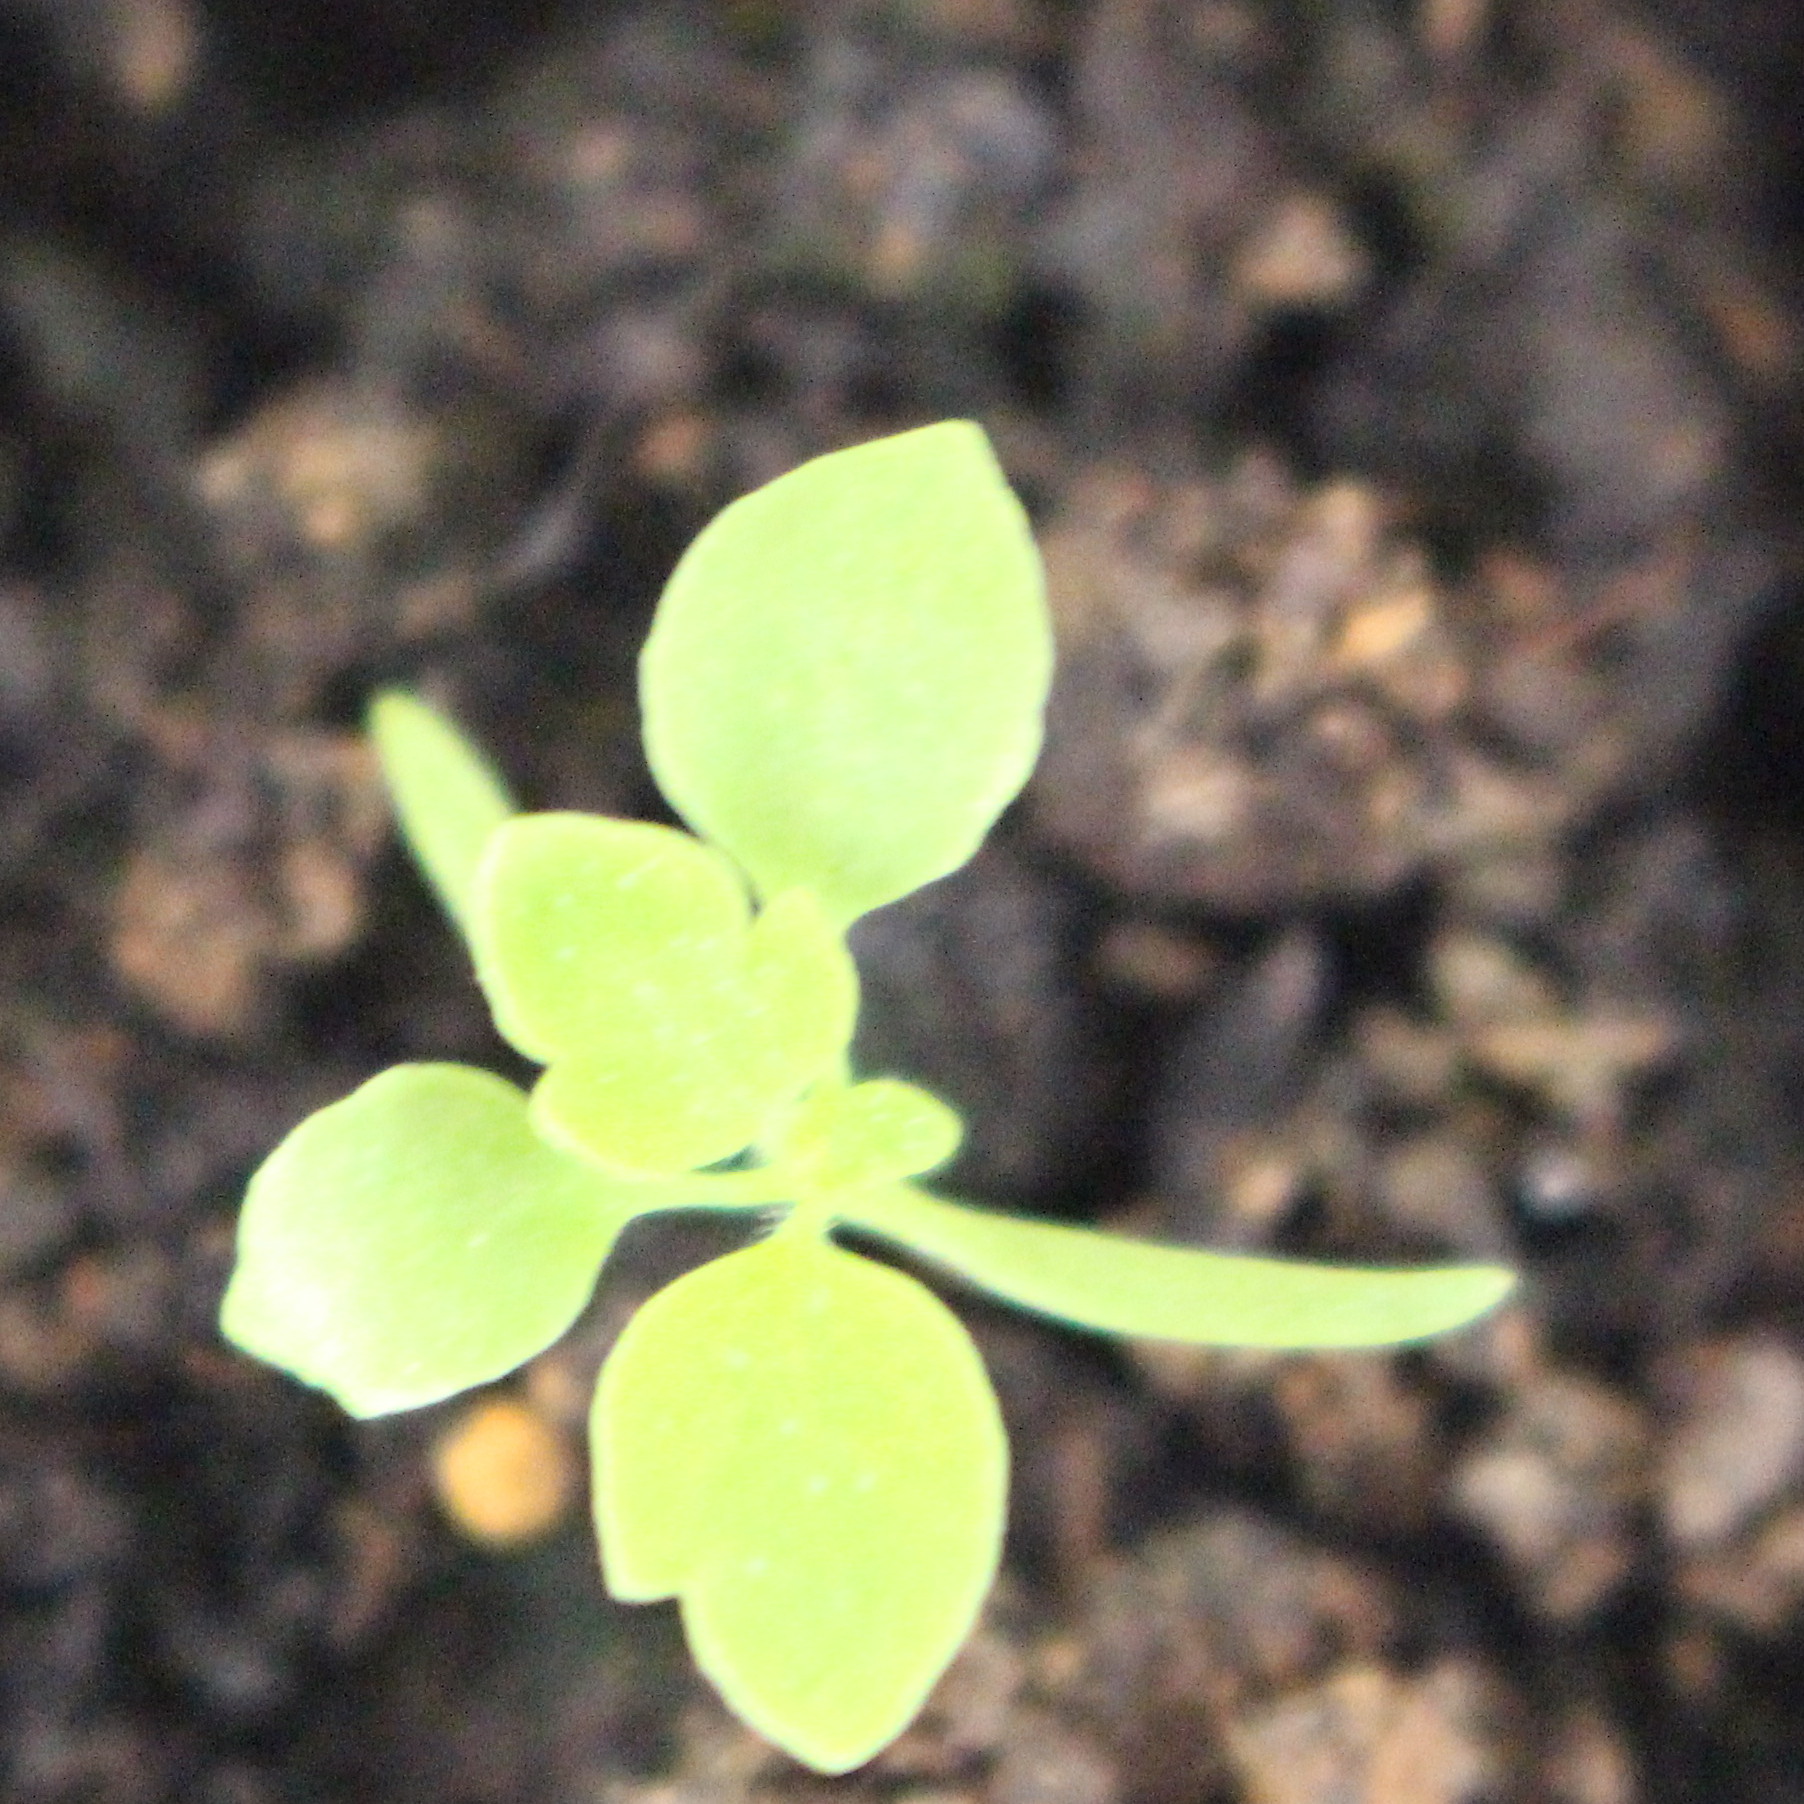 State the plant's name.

Papaver rhoeas
